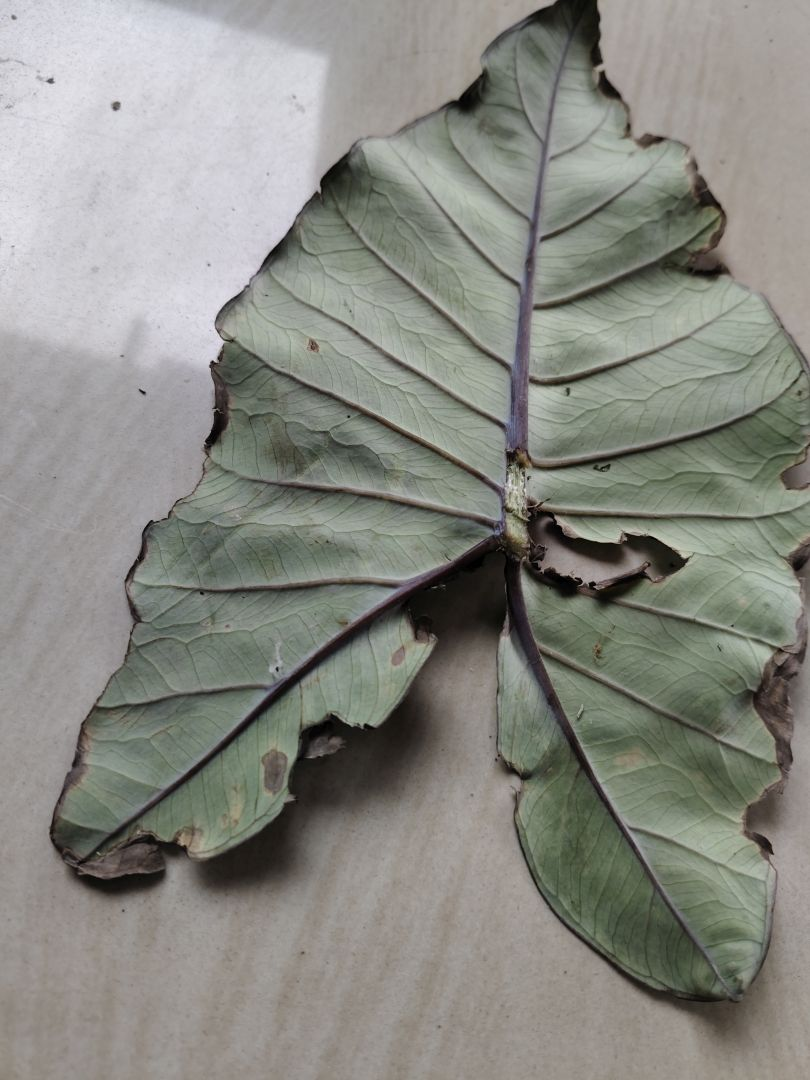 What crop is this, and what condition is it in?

taro, leaf blight
